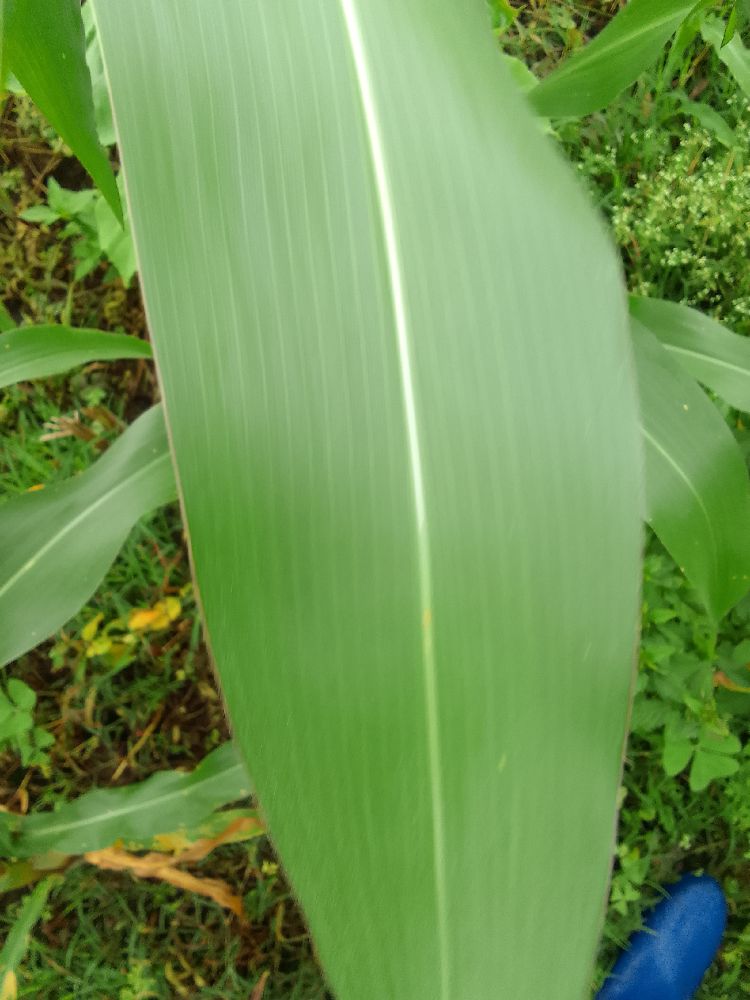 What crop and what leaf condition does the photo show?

maize, healthy
